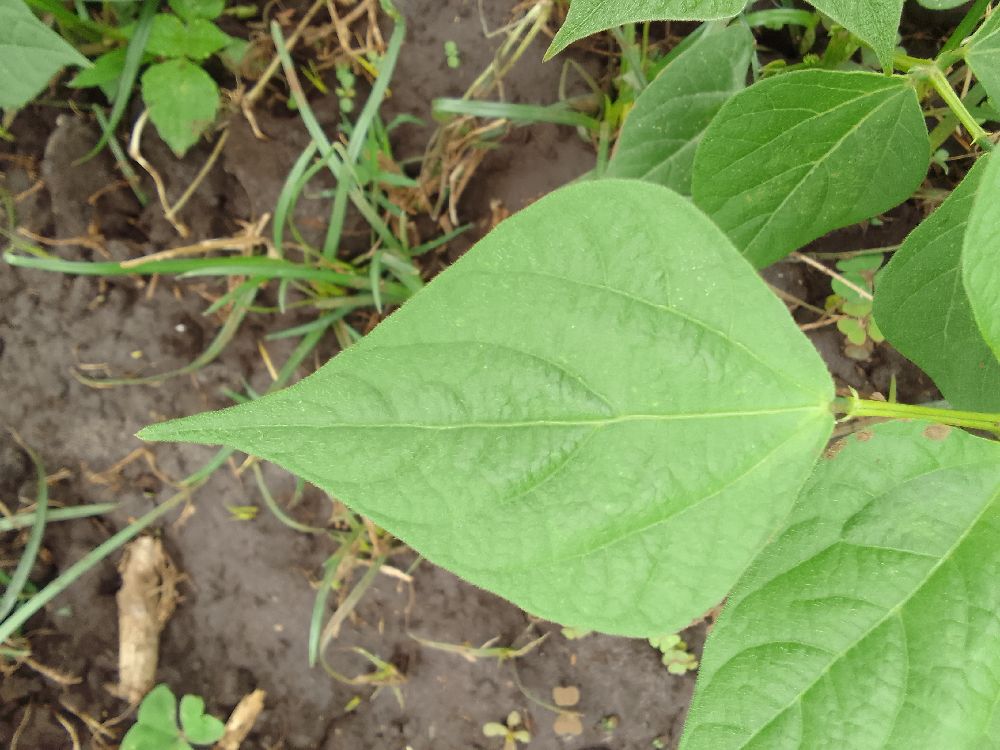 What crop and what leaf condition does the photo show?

common bean, healthy
